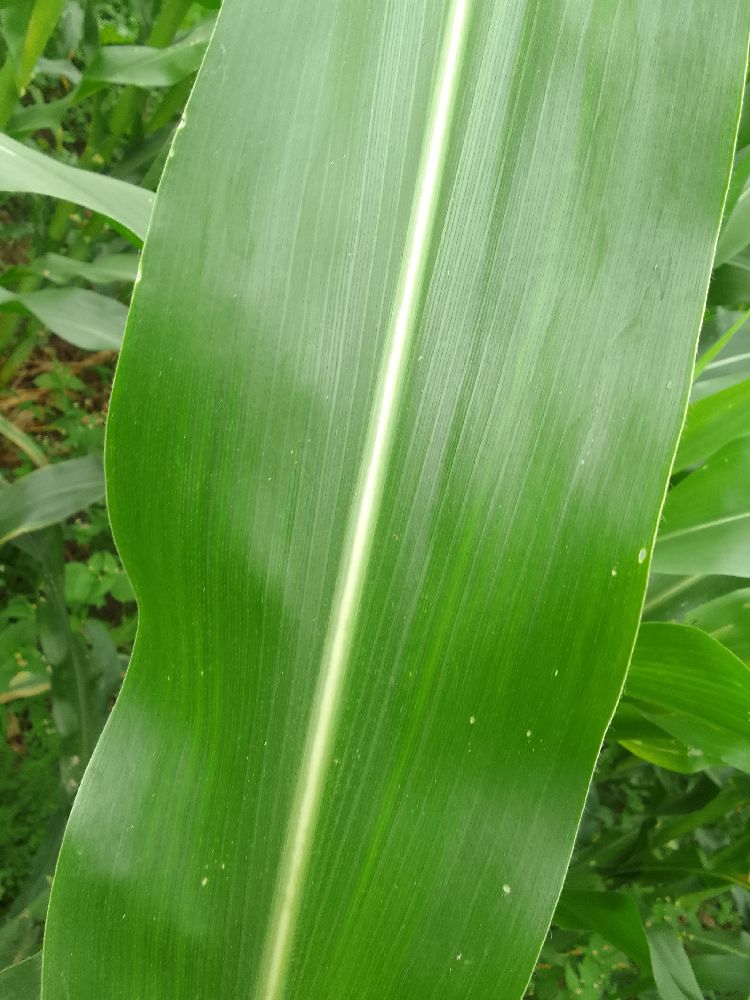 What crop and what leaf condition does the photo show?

maize, healthy
